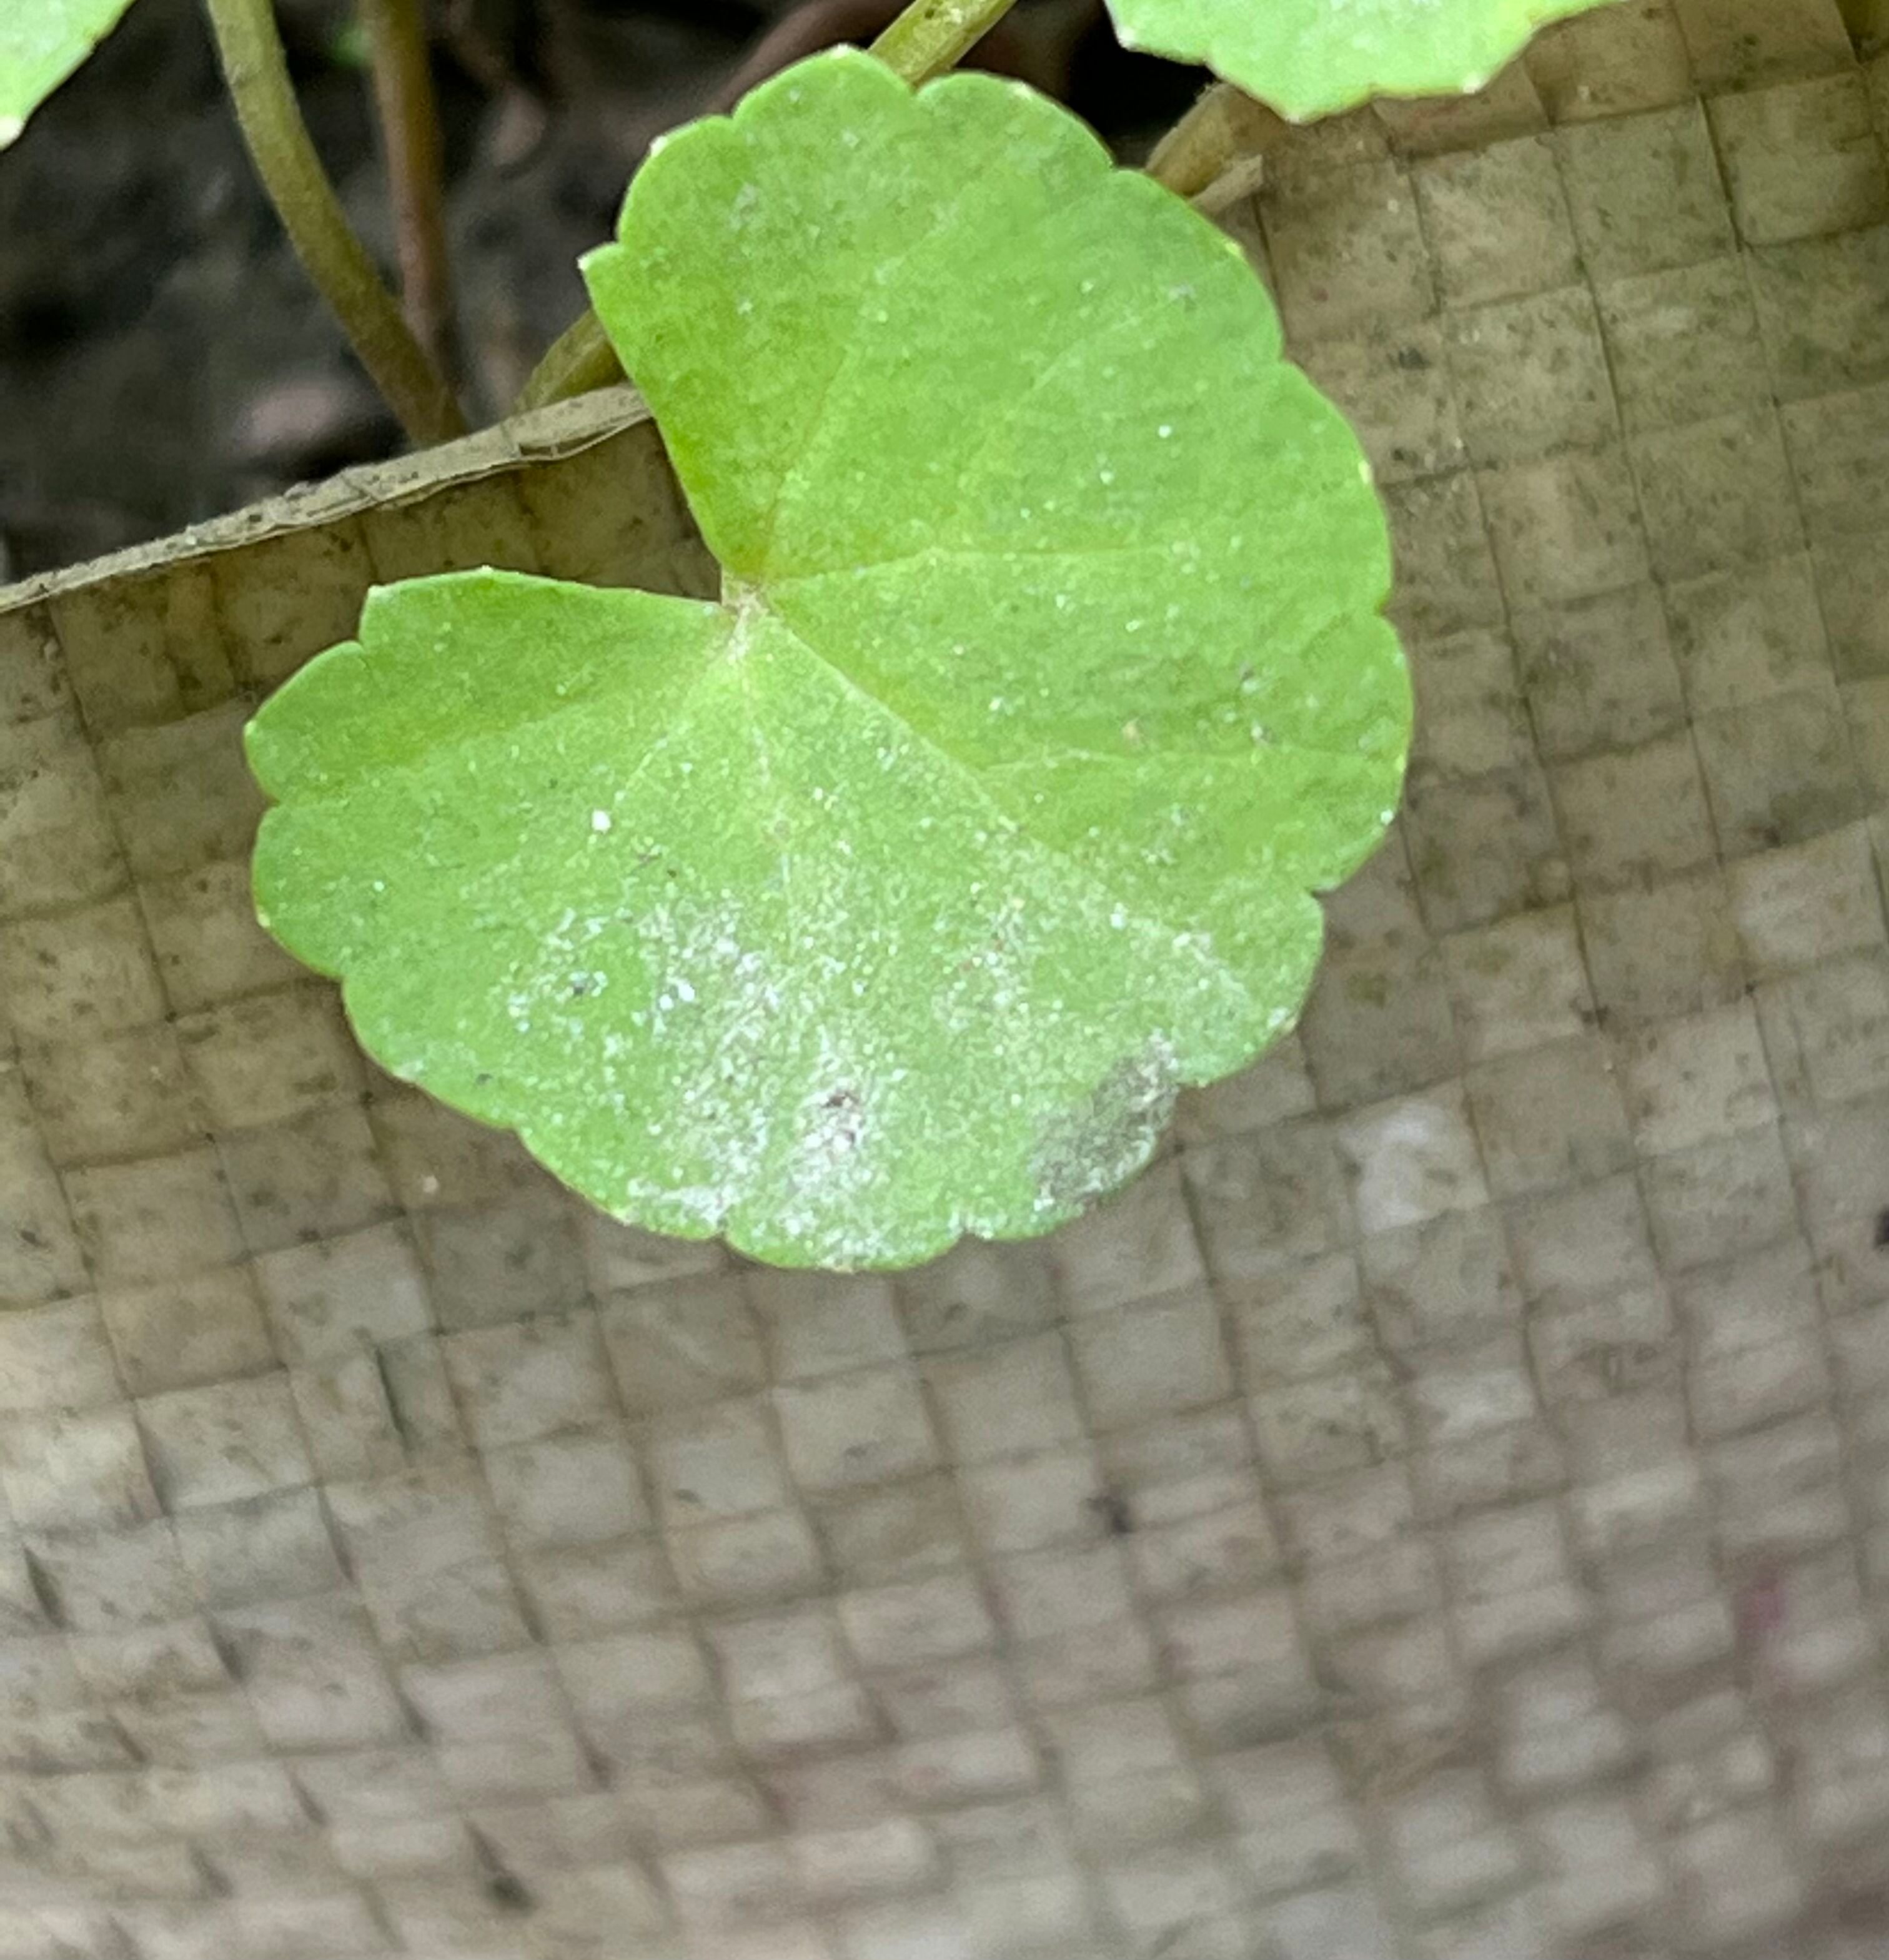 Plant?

thankuni
